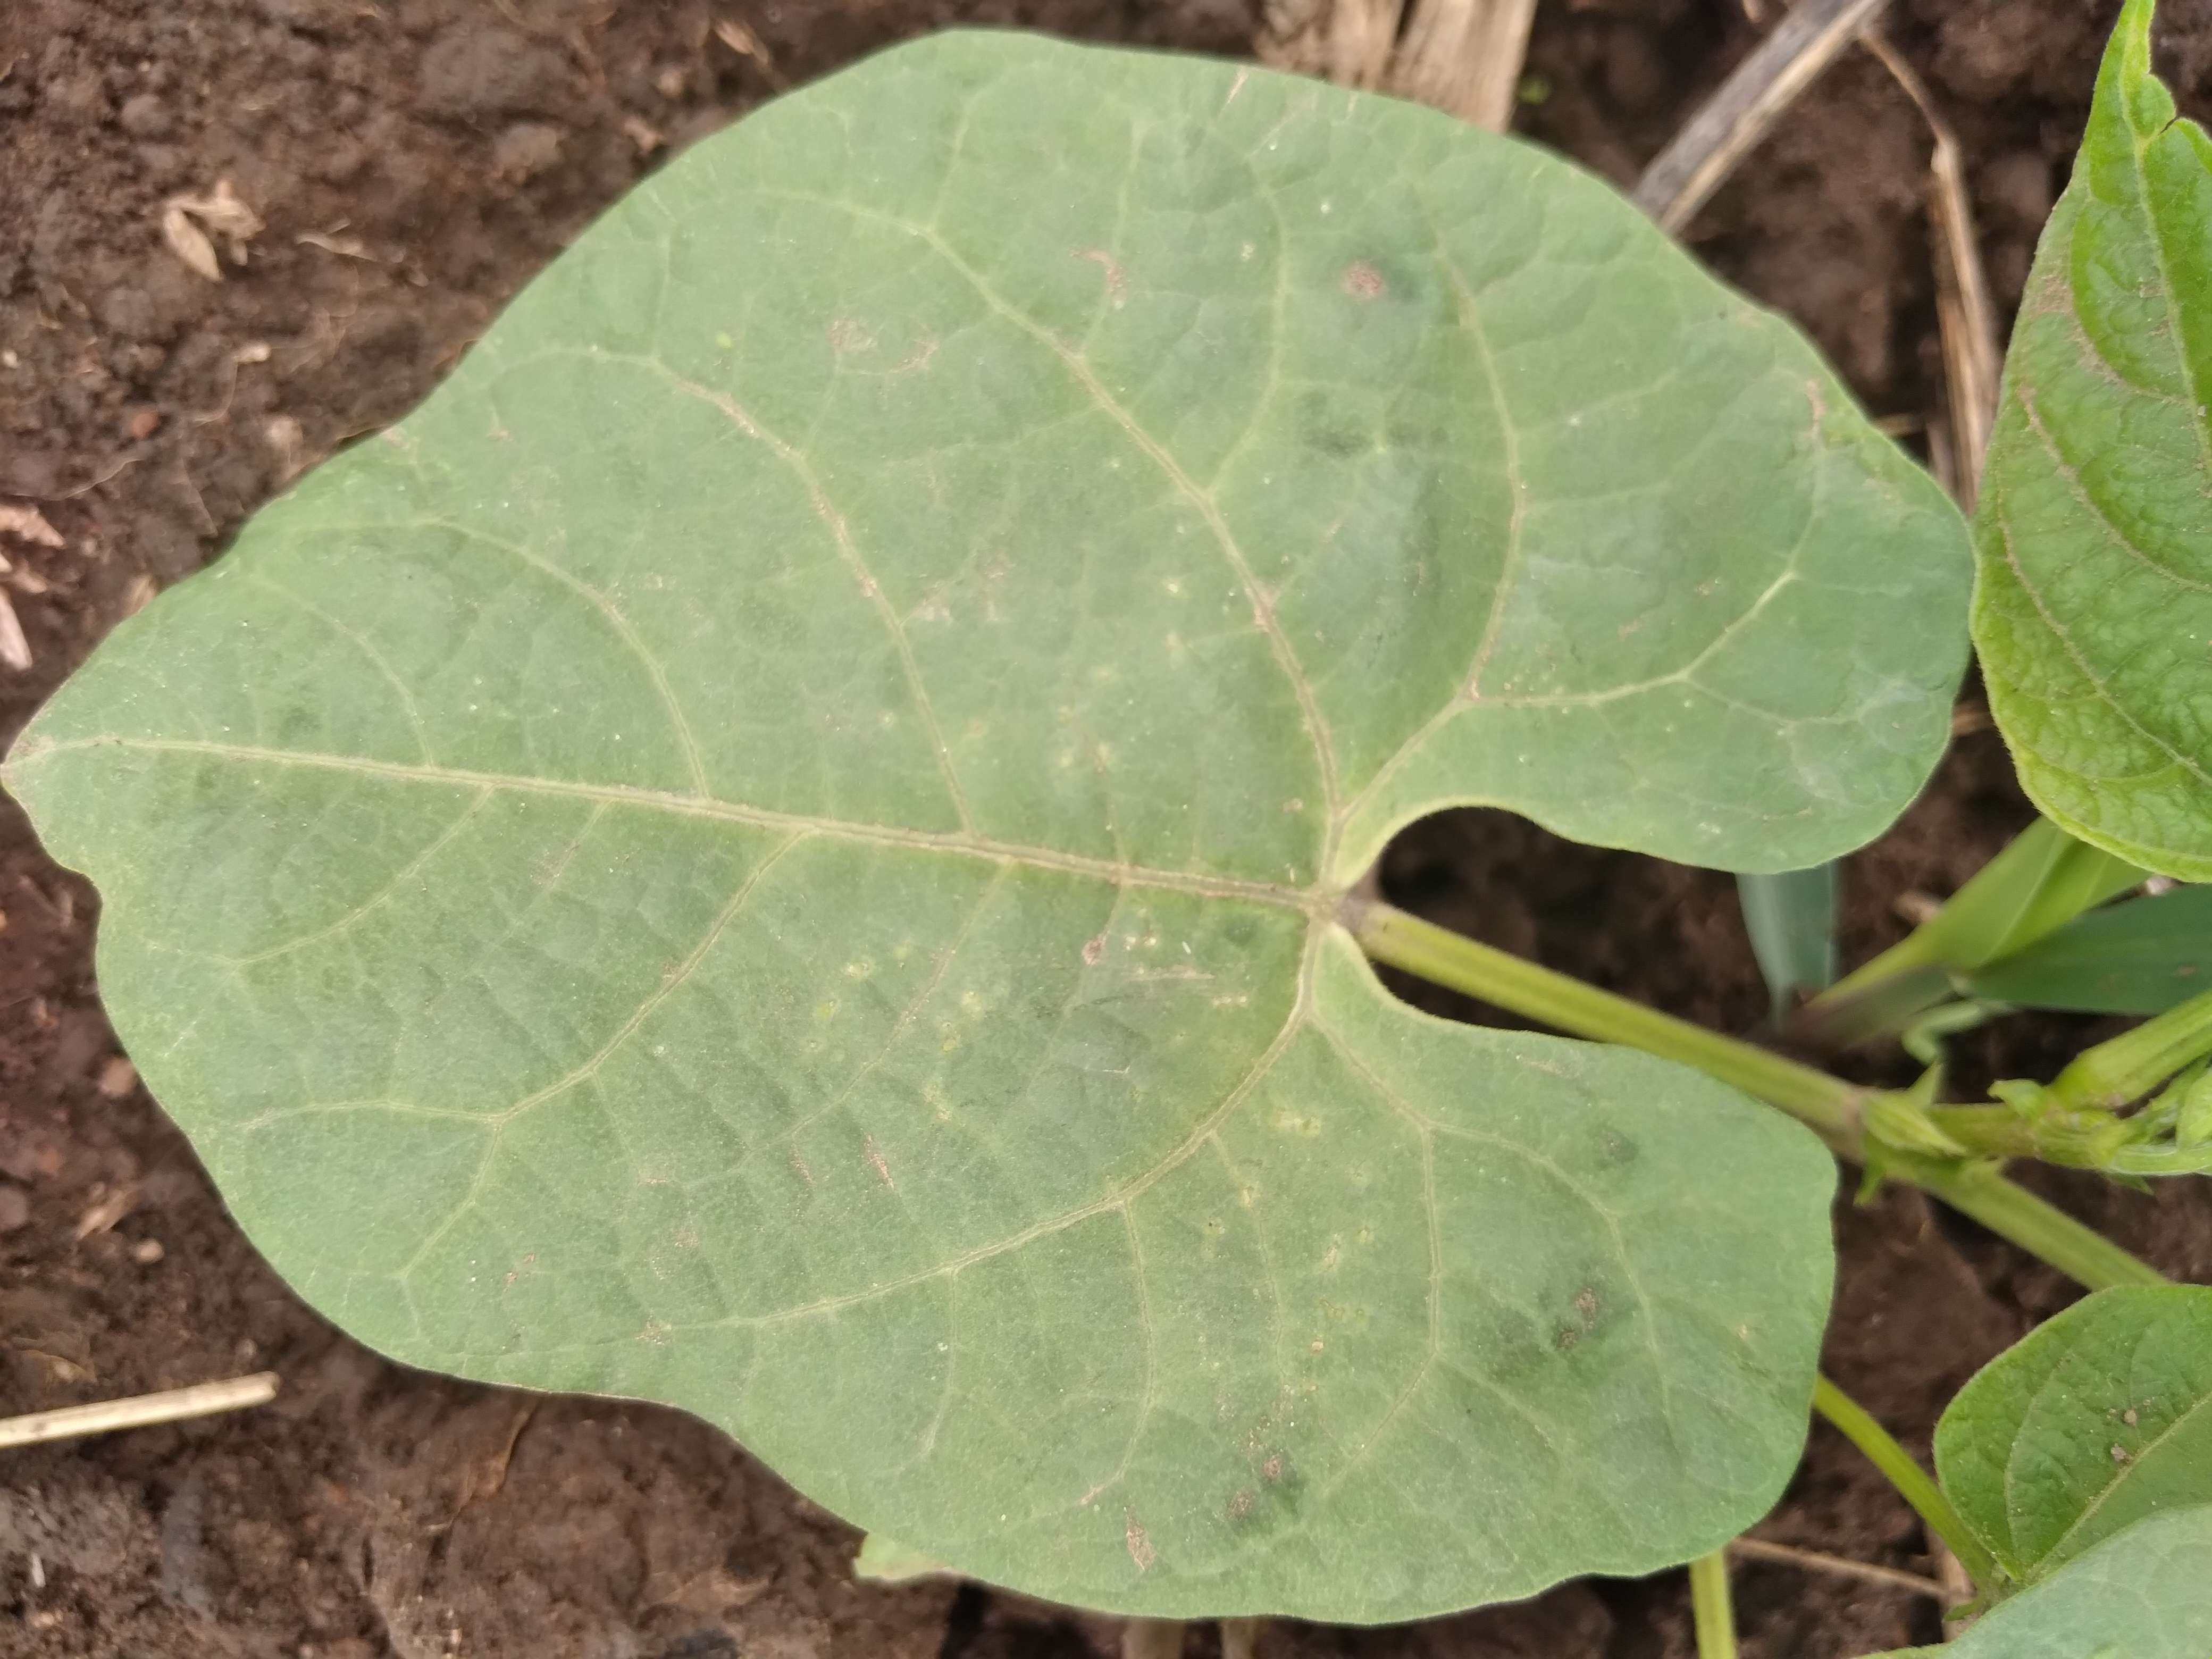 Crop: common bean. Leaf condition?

healthy
